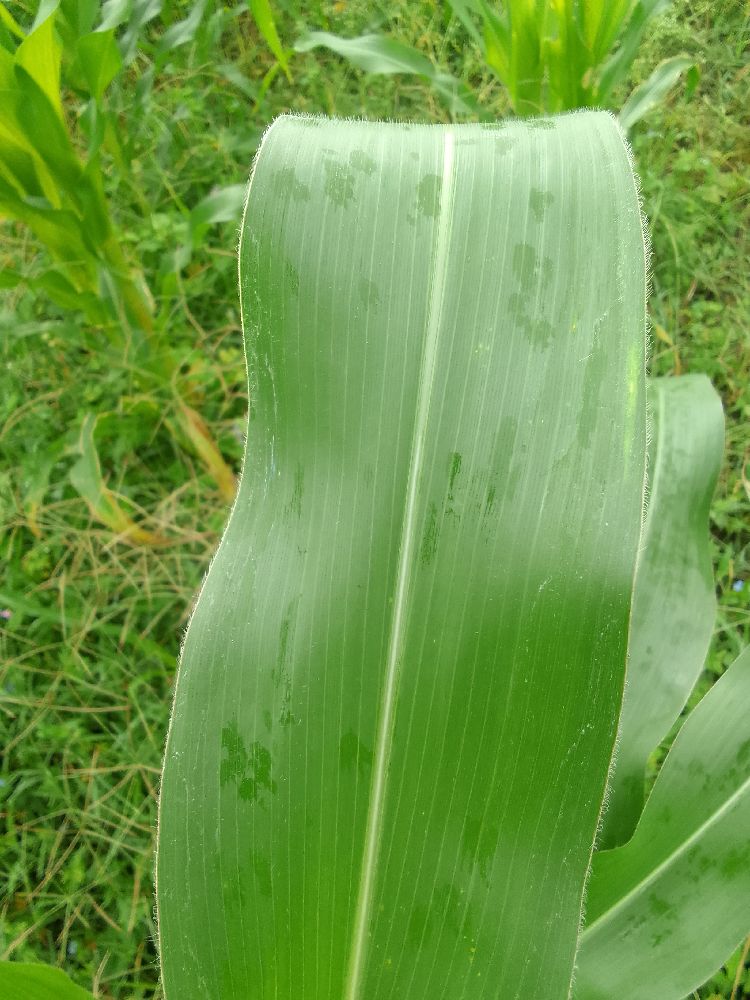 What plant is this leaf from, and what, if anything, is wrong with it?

maize, healthy
